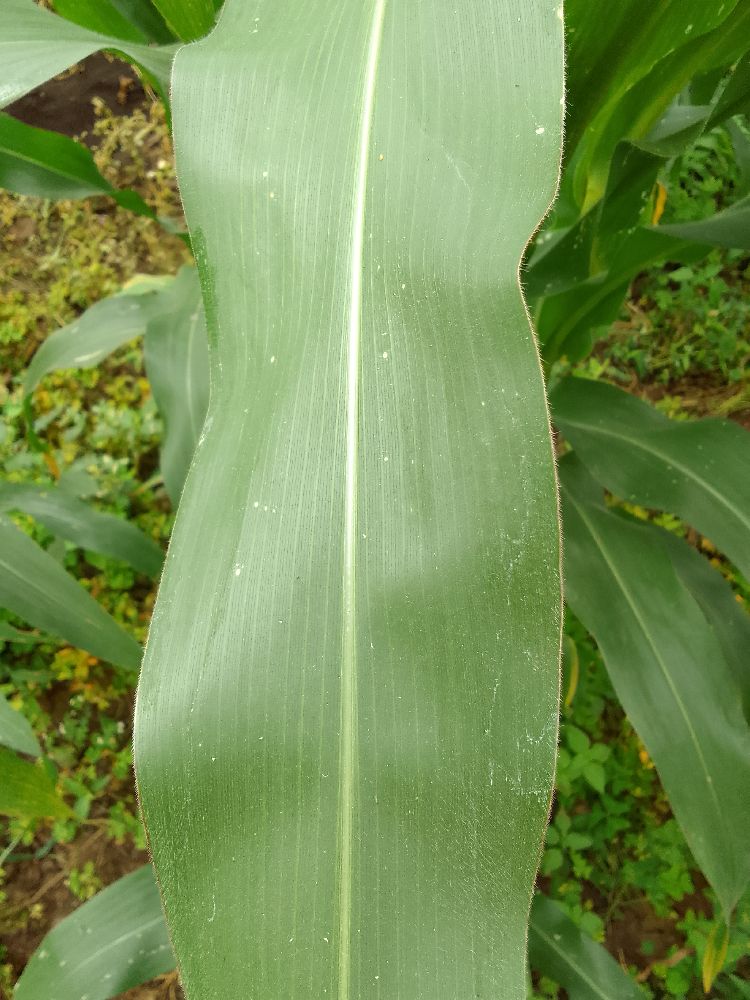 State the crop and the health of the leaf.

maize, healthy
